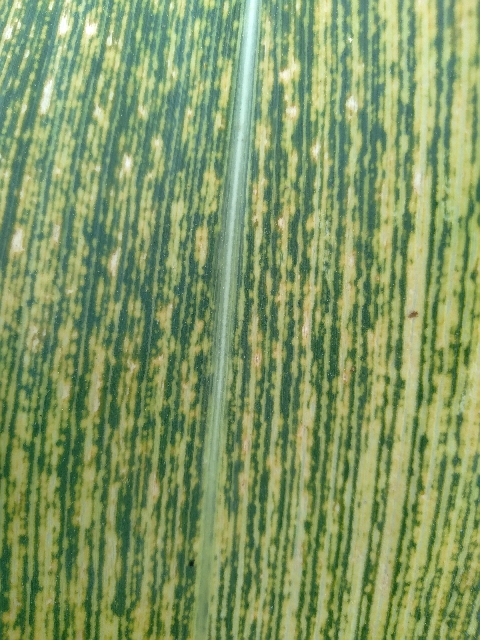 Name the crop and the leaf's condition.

maize, maize streak virus
